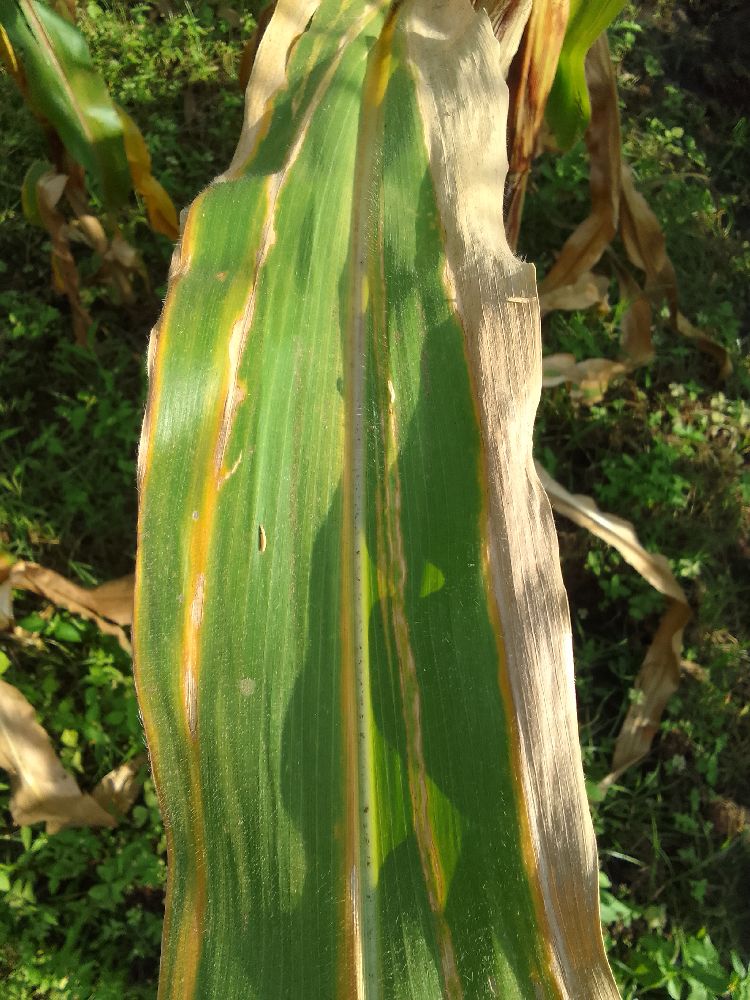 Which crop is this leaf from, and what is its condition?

maize, maize lethal necrosis
